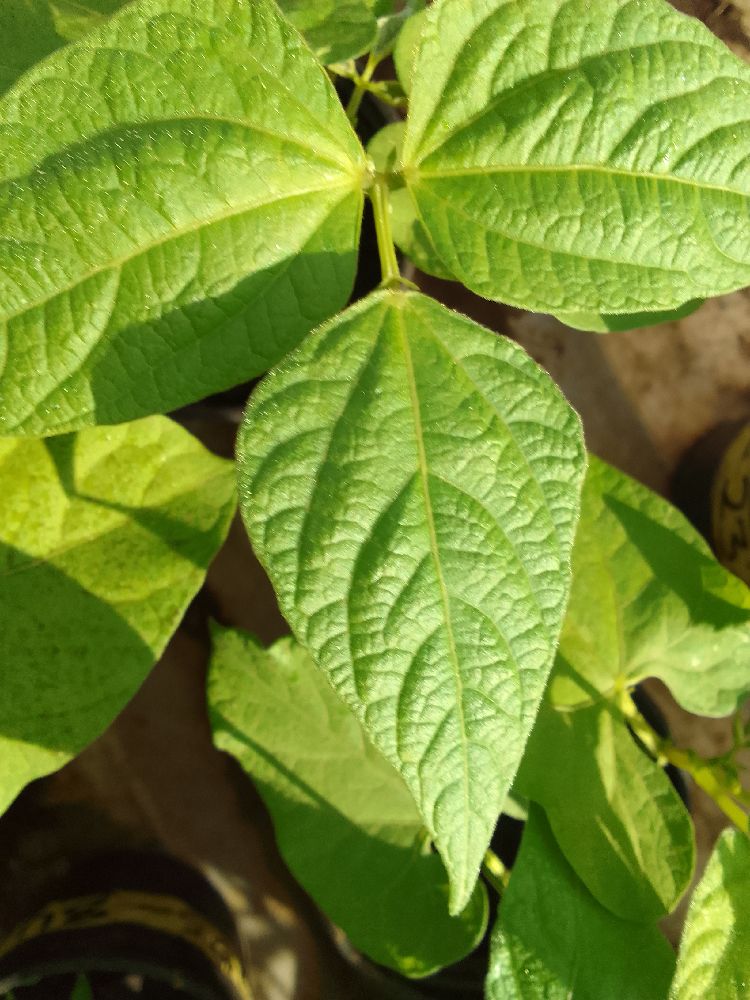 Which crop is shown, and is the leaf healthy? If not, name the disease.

common bean, healthy
